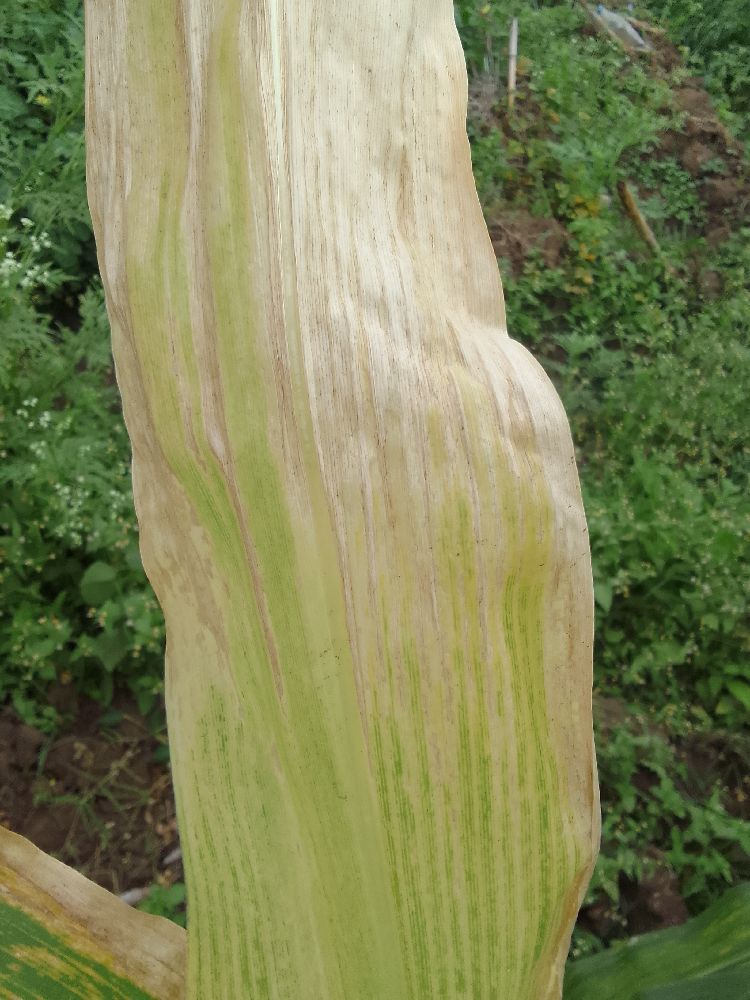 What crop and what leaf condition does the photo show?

maize, maize lethal necrosis
